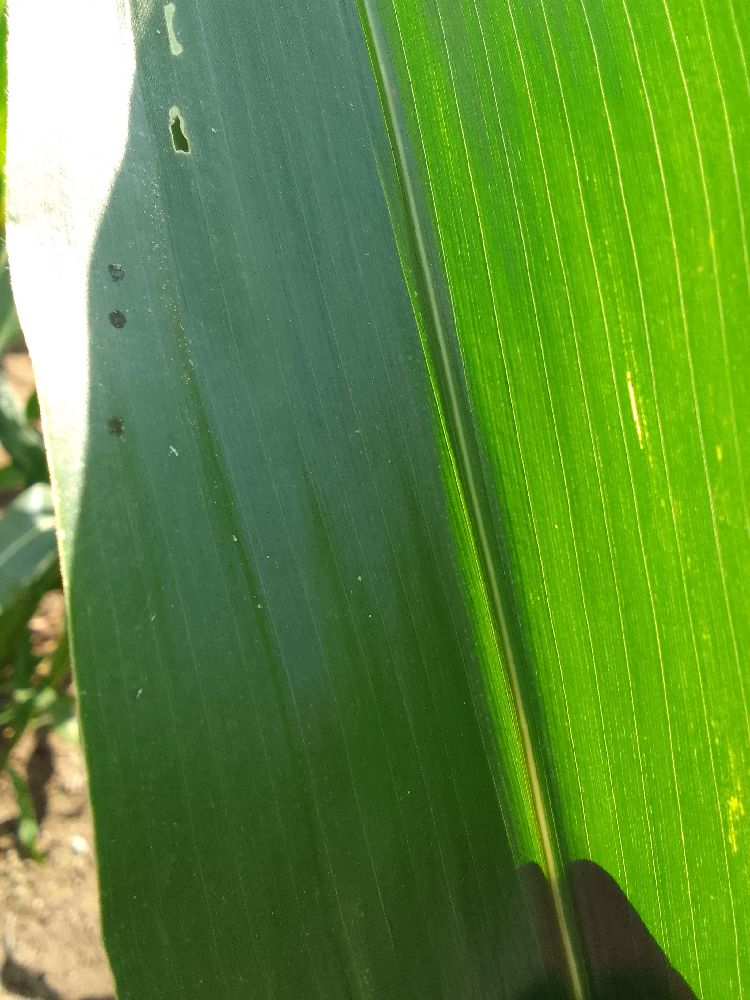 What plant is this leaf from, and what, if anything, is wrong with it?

maize, healthy
